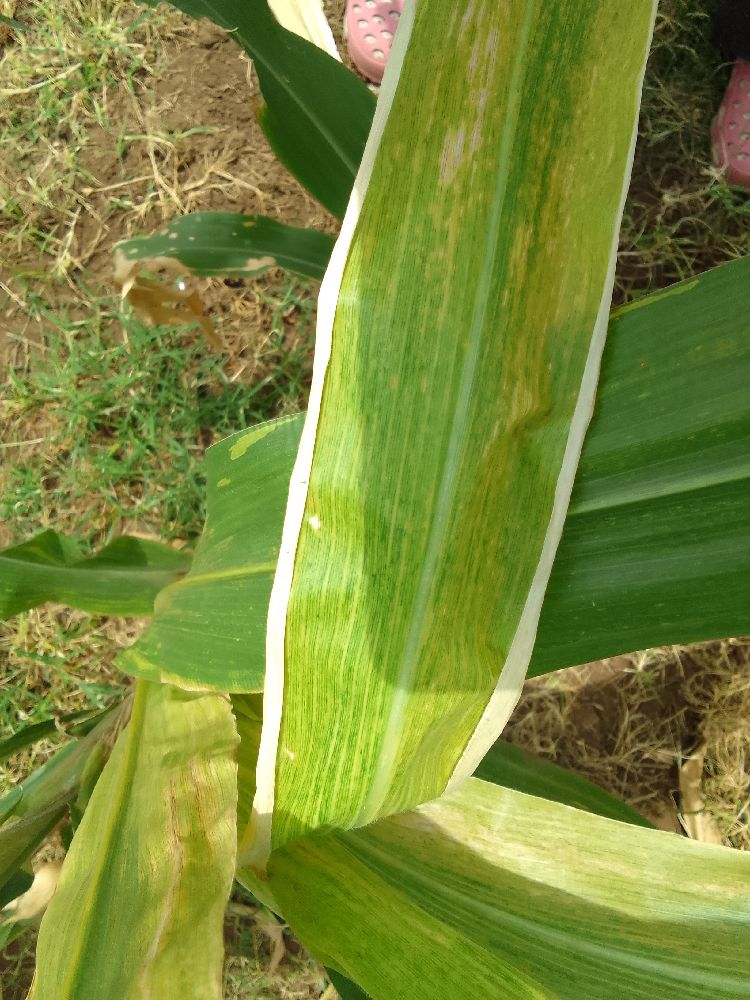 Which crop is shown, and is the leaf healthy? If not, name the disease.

maize, maize lethal necrosis
